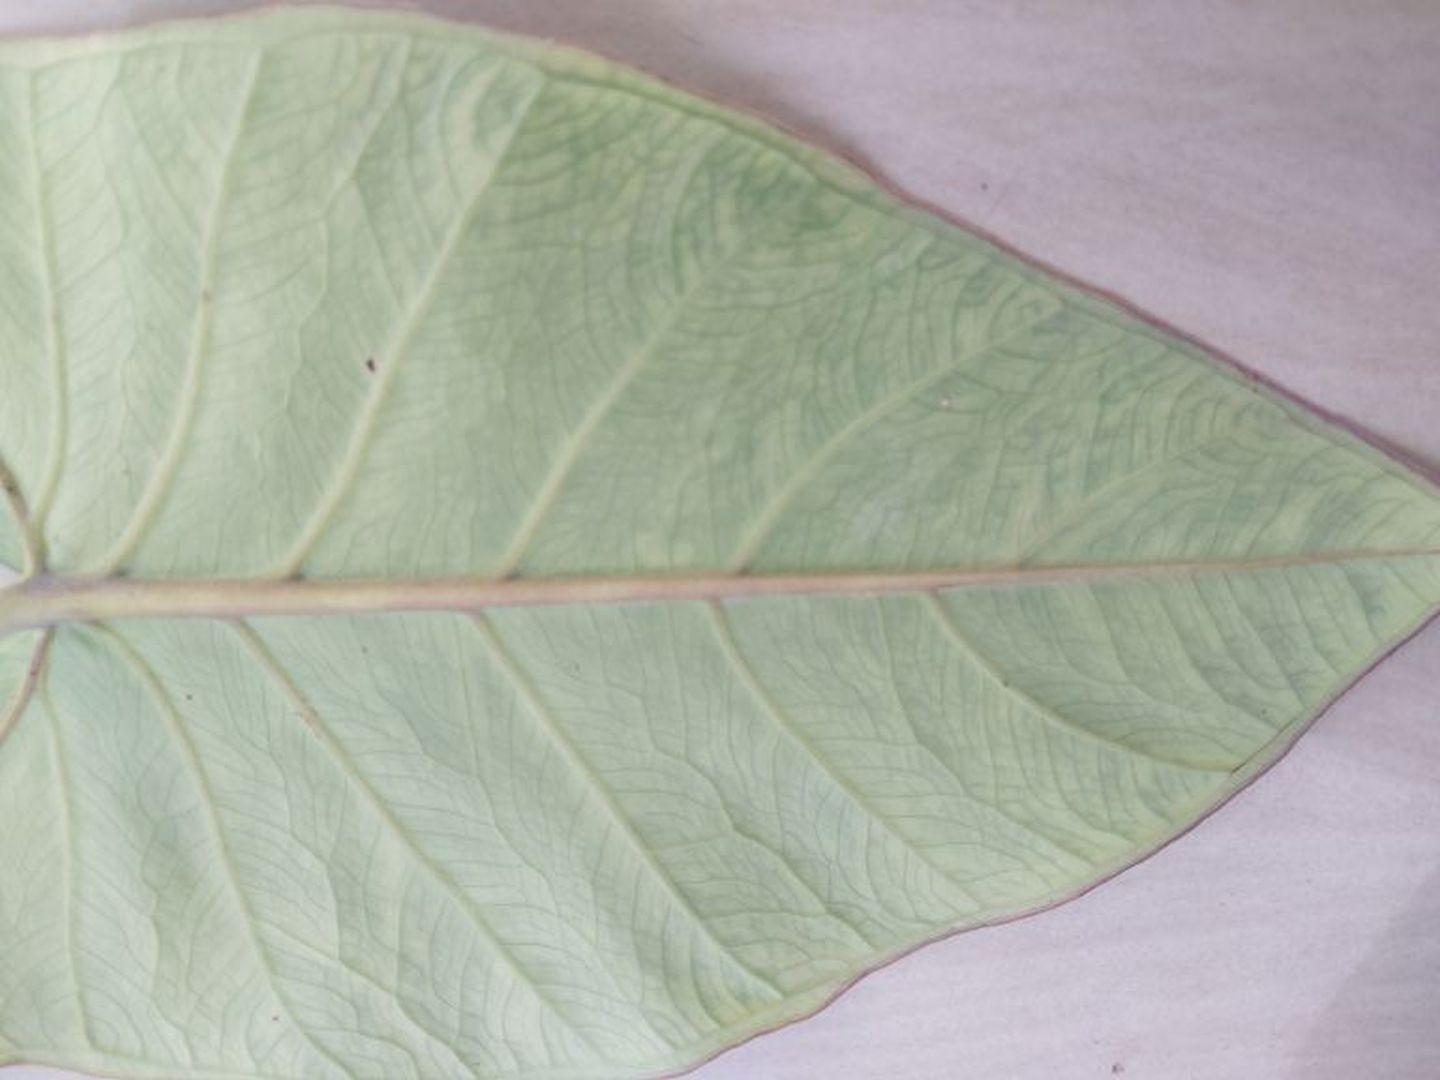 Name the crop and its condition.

taro, mosaic
